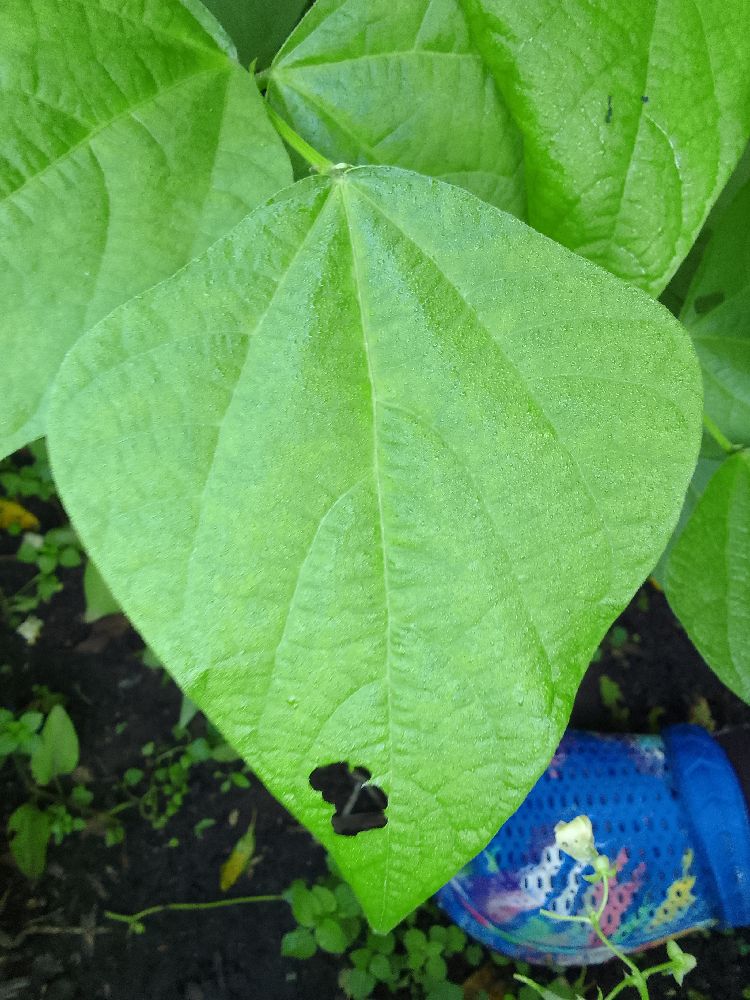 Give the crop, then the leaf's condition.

common bean, healthy
